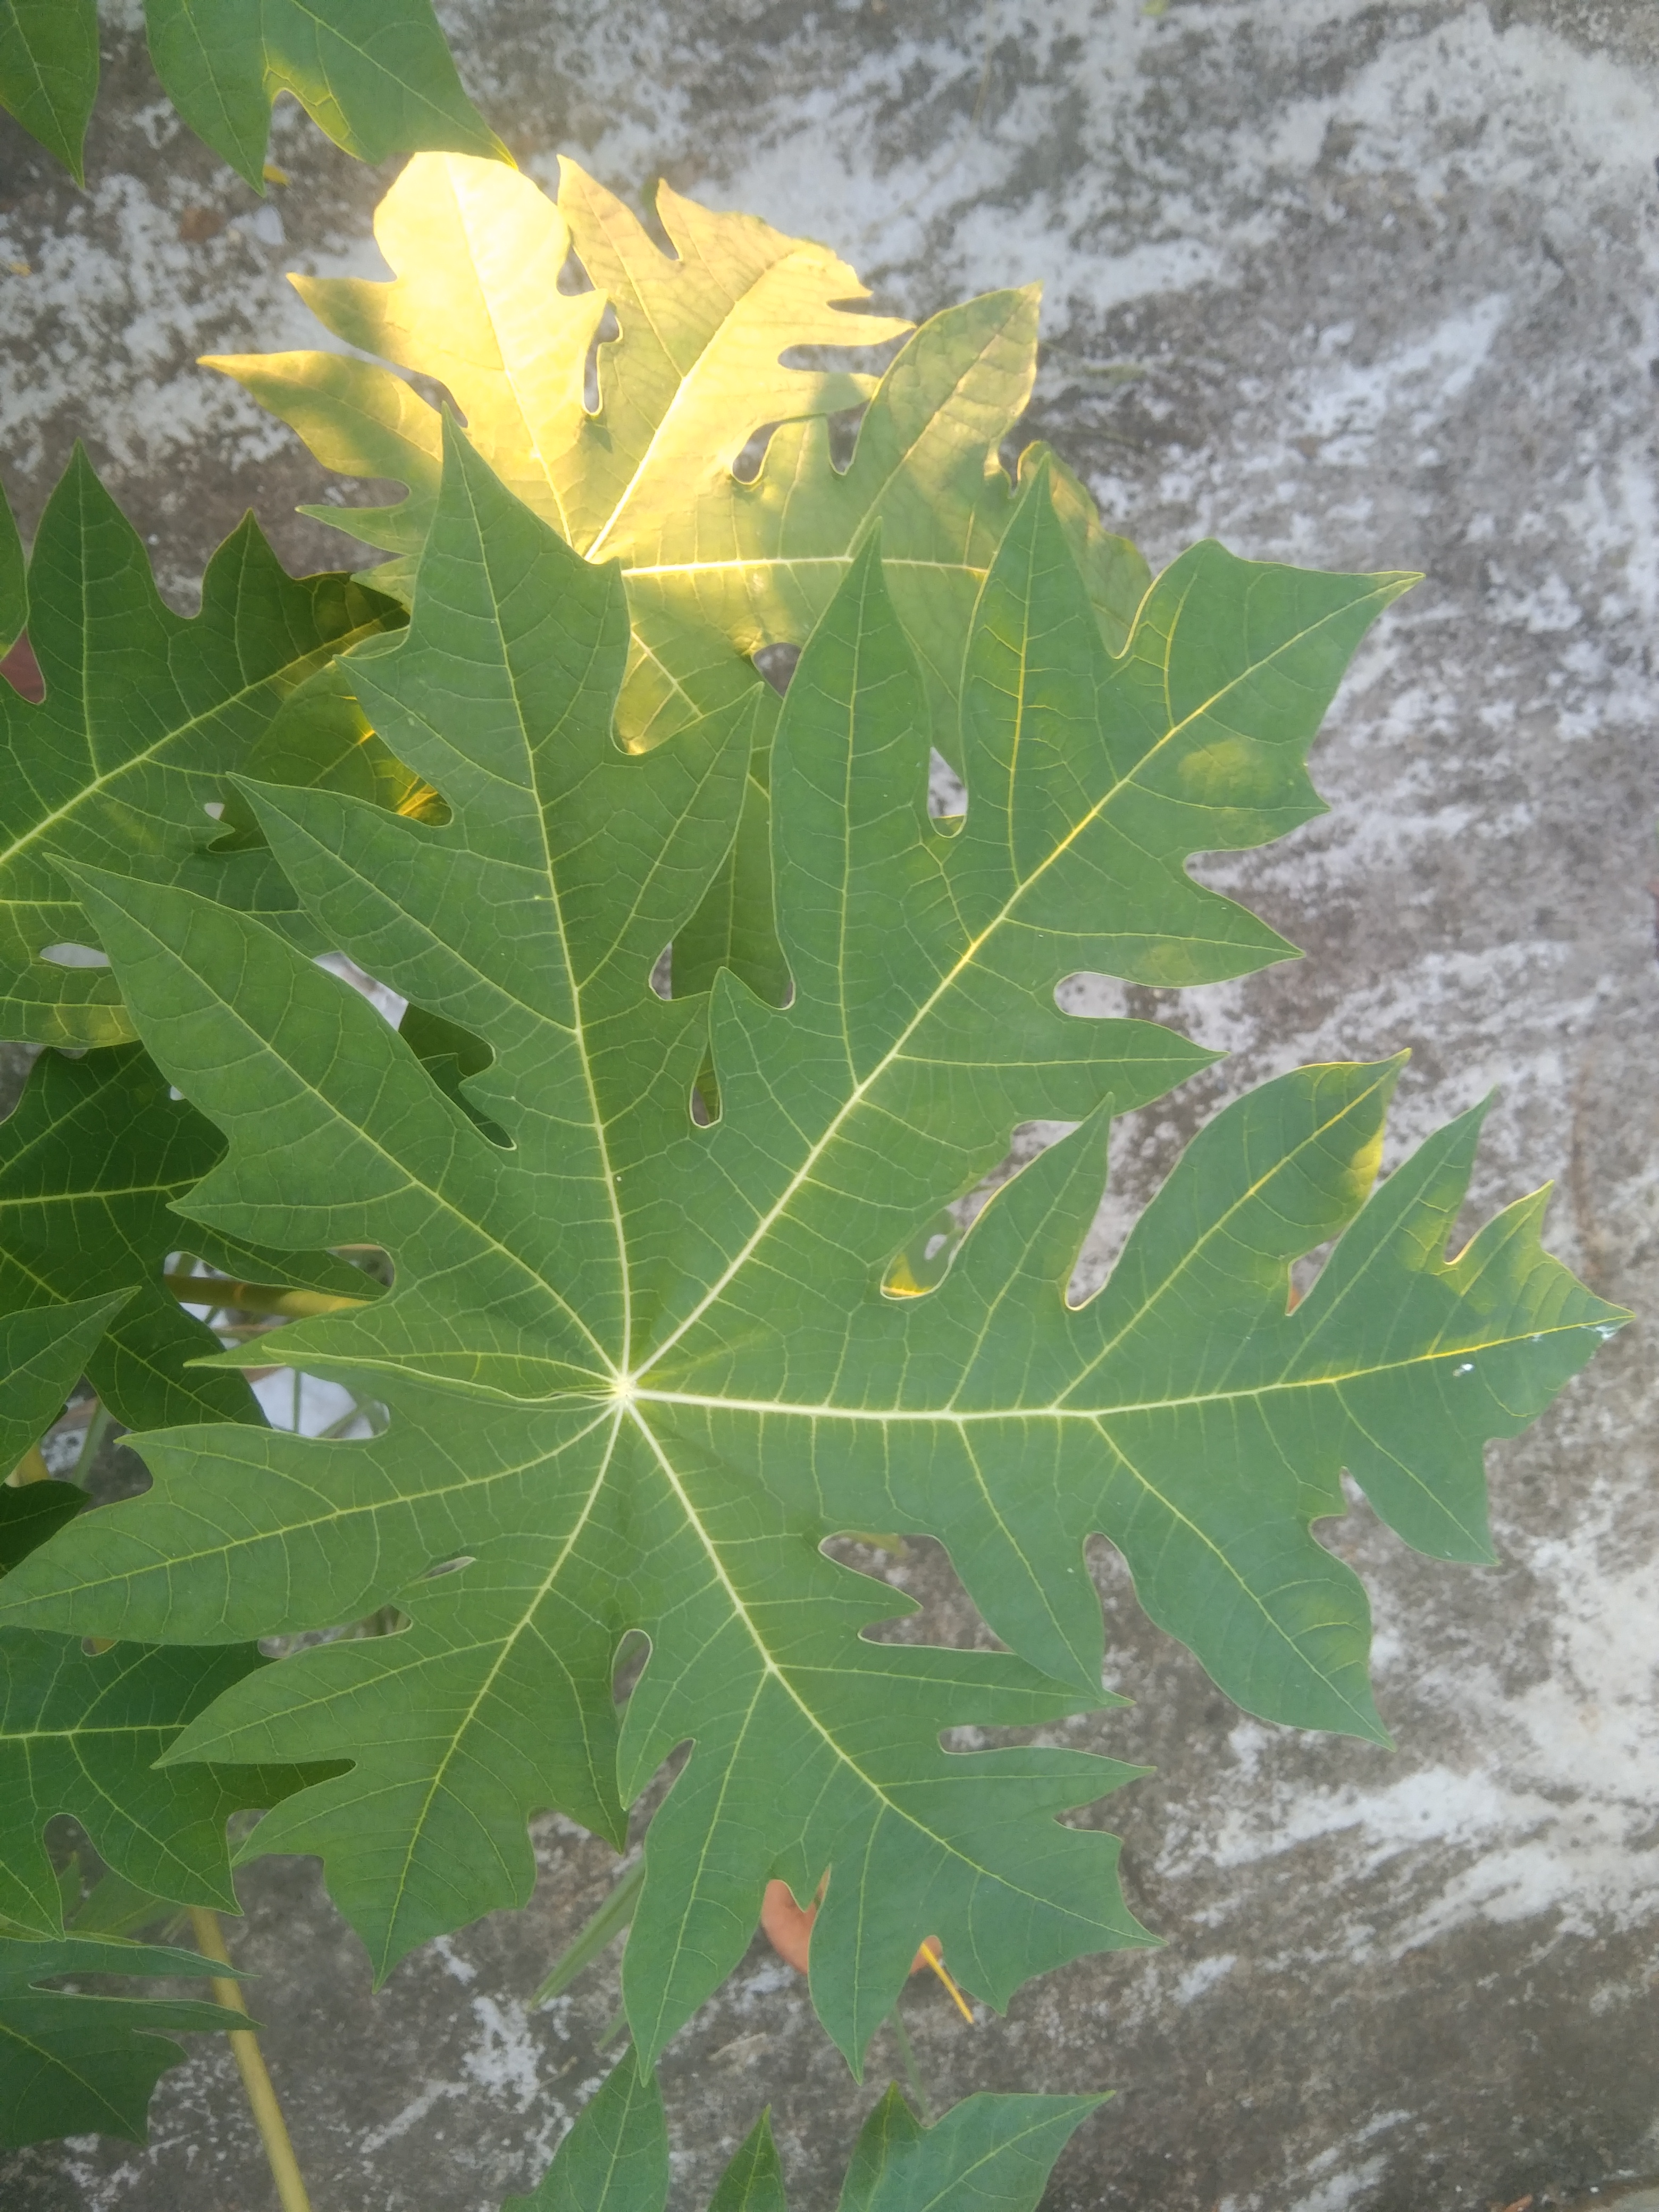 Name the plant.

papaya
